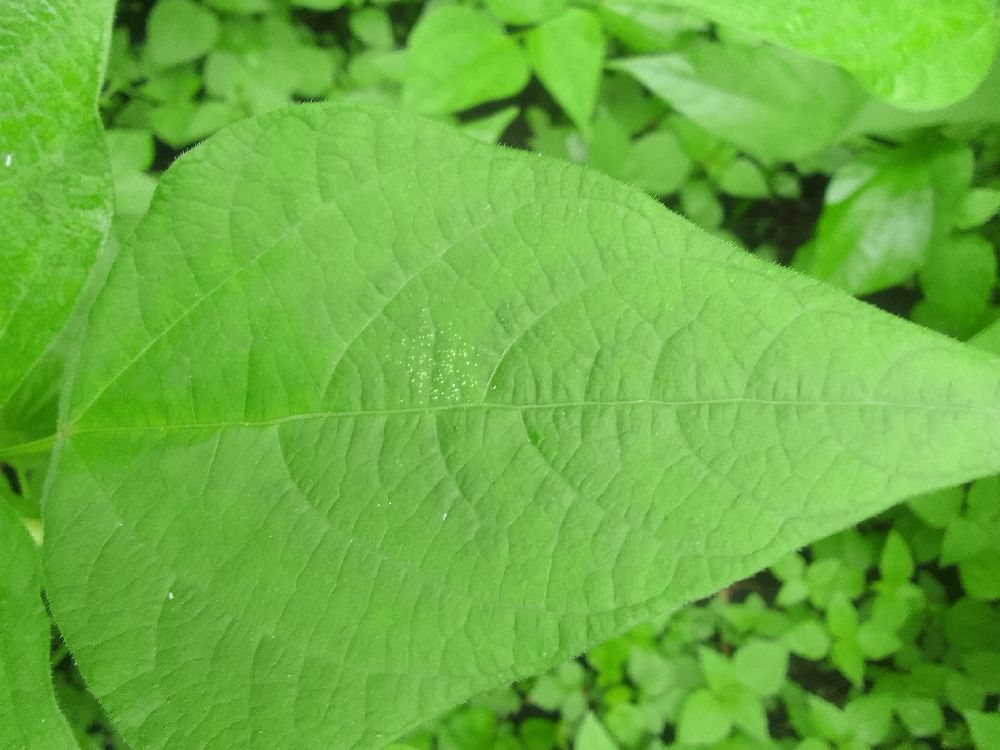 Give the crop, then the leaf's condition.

common bean, healthy
